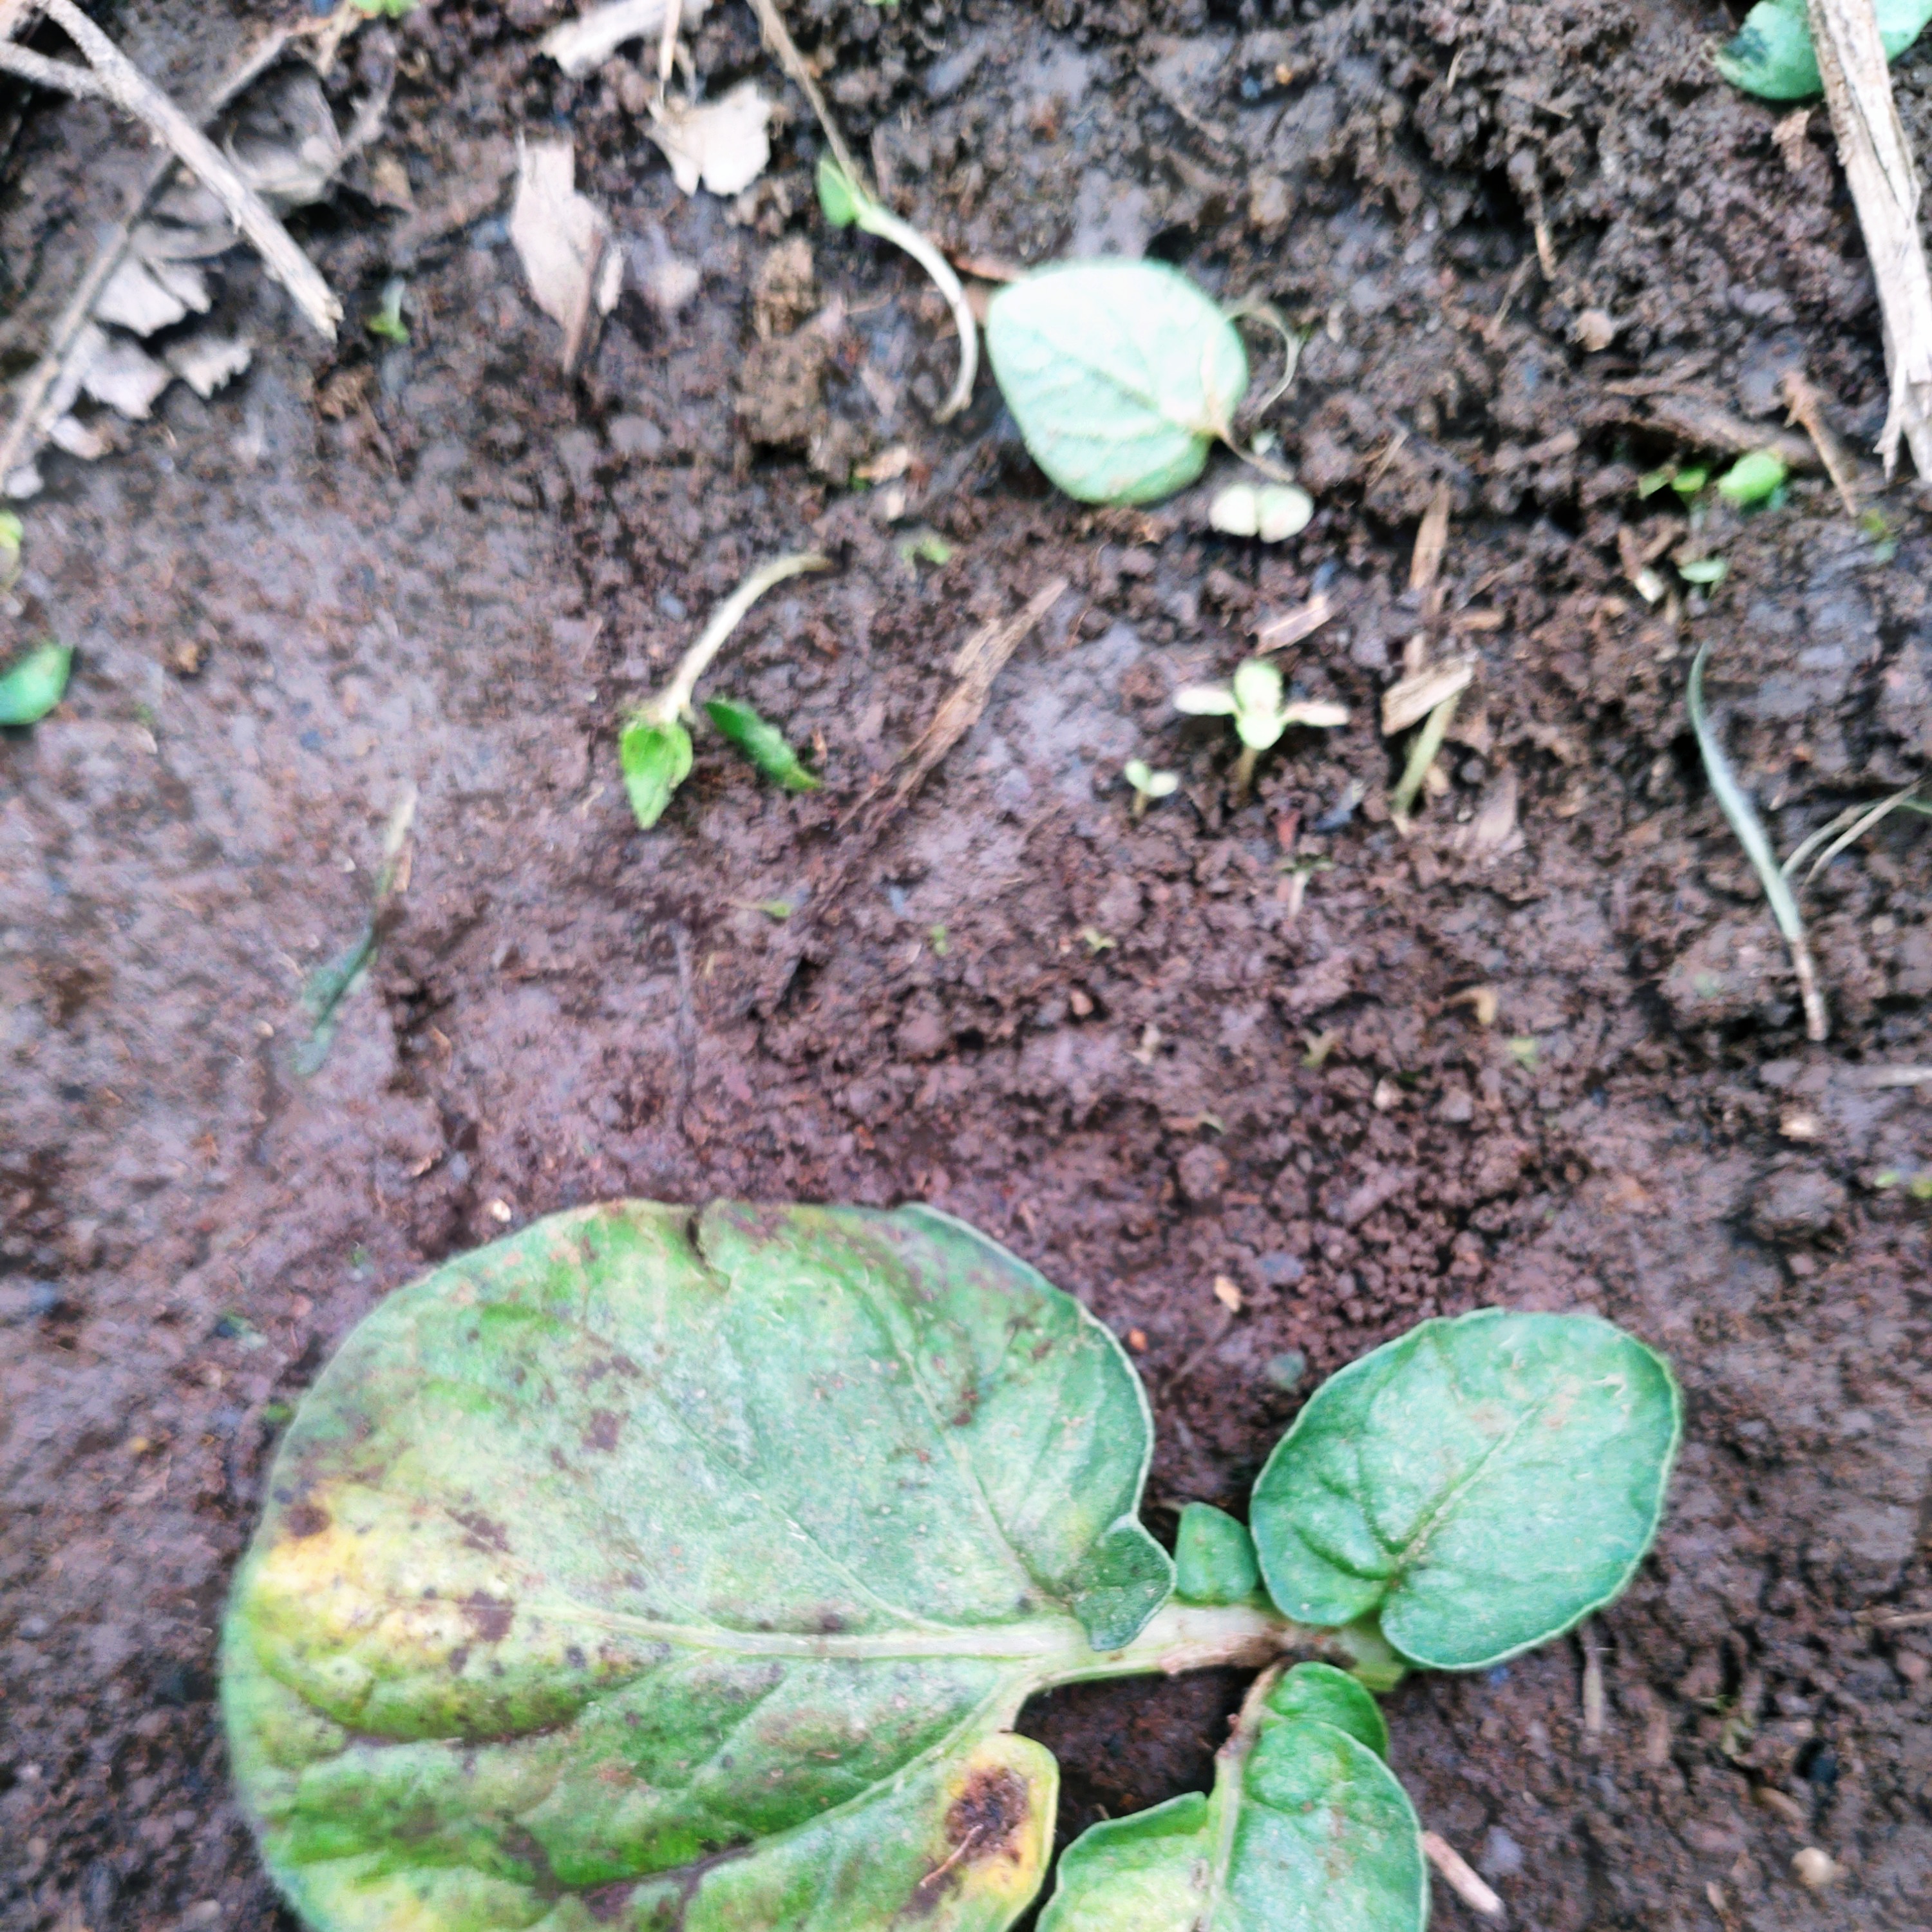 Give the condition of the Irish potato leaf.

late blight
